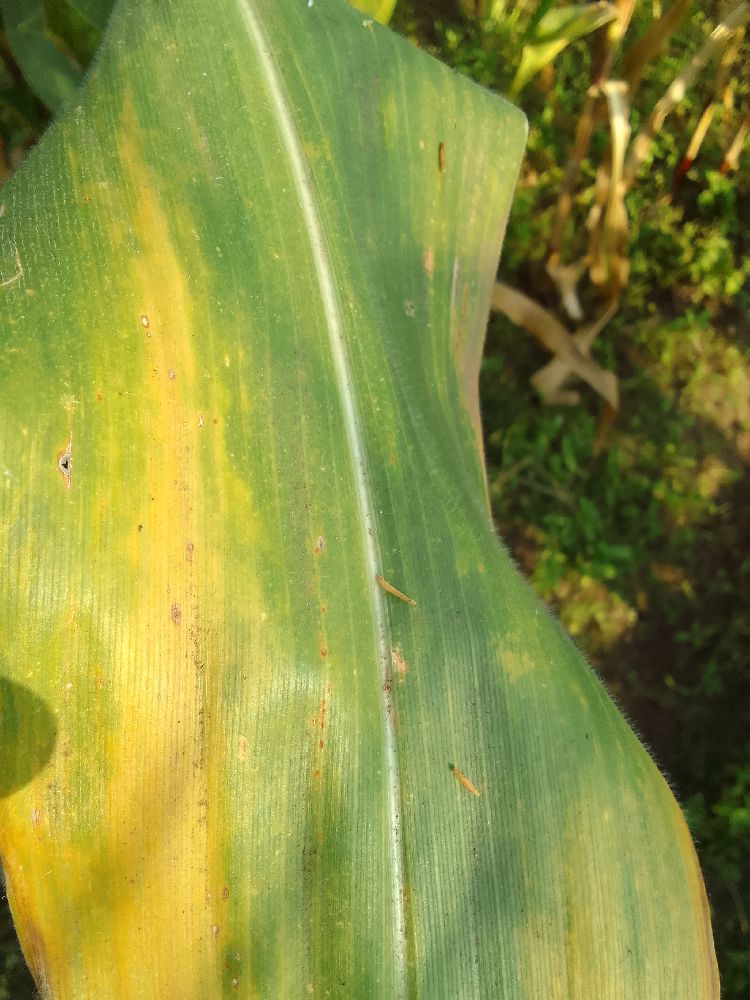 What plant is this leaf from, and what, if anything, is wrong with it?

maize, maize lethal necrosis
